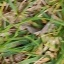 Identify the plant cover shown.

grass
